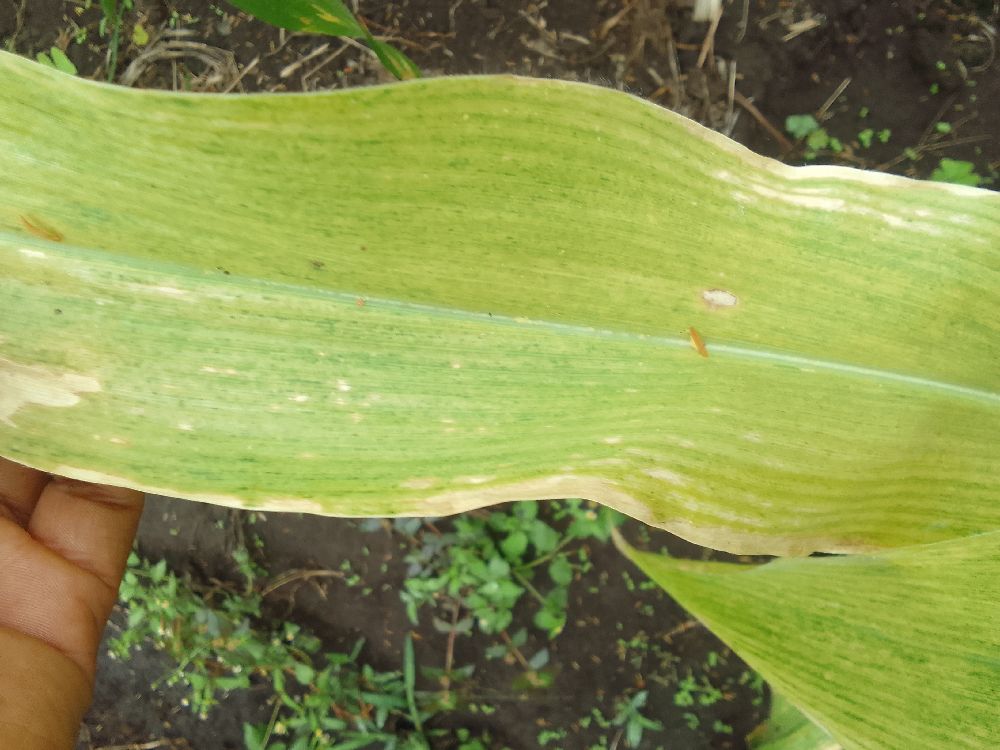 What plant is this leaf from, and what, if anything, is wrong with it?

maize, maize lethal necrosis
